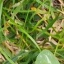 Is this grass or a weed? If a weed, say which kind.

unstructured weed
